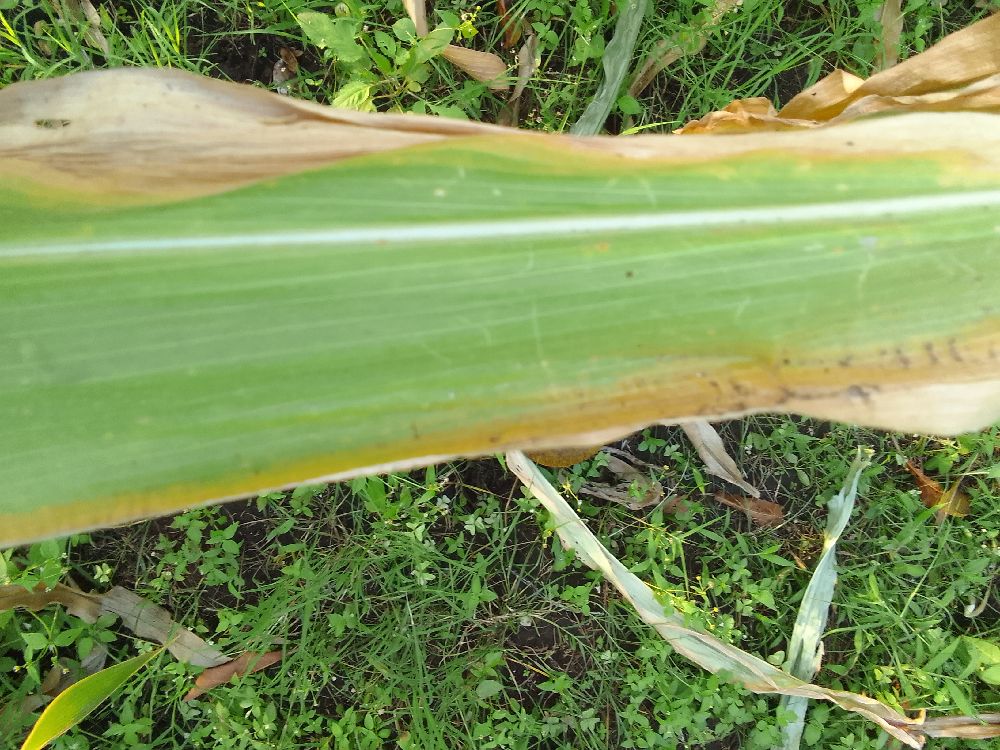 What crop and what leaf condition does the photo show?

maize, maize lethal necrosis
